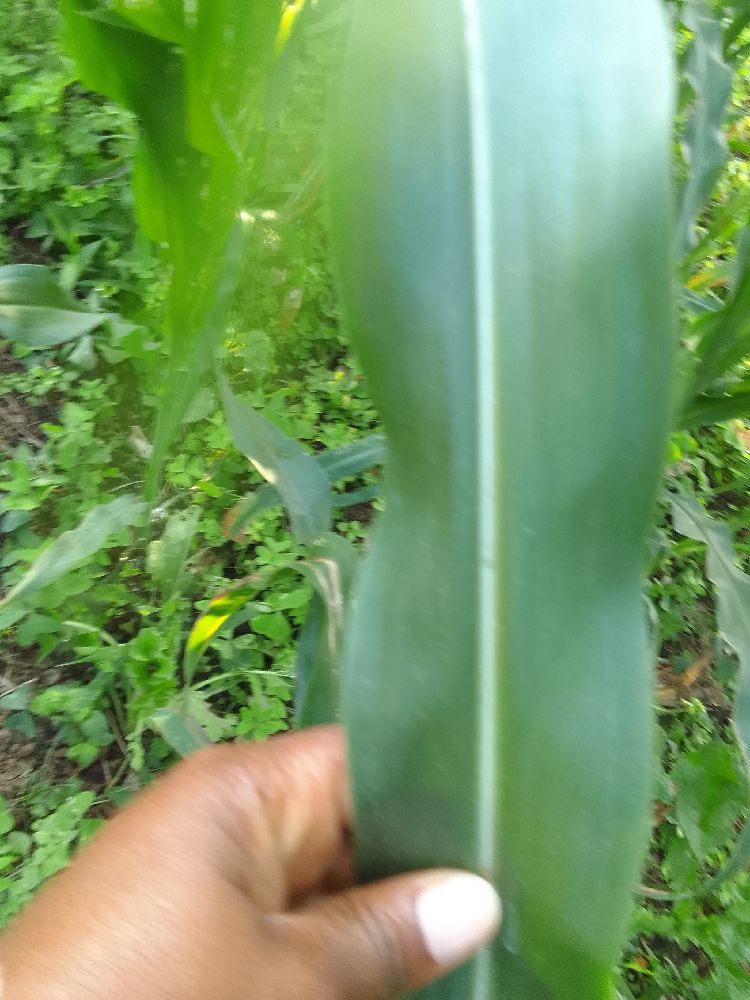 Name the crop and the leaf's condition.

maize, healthy
